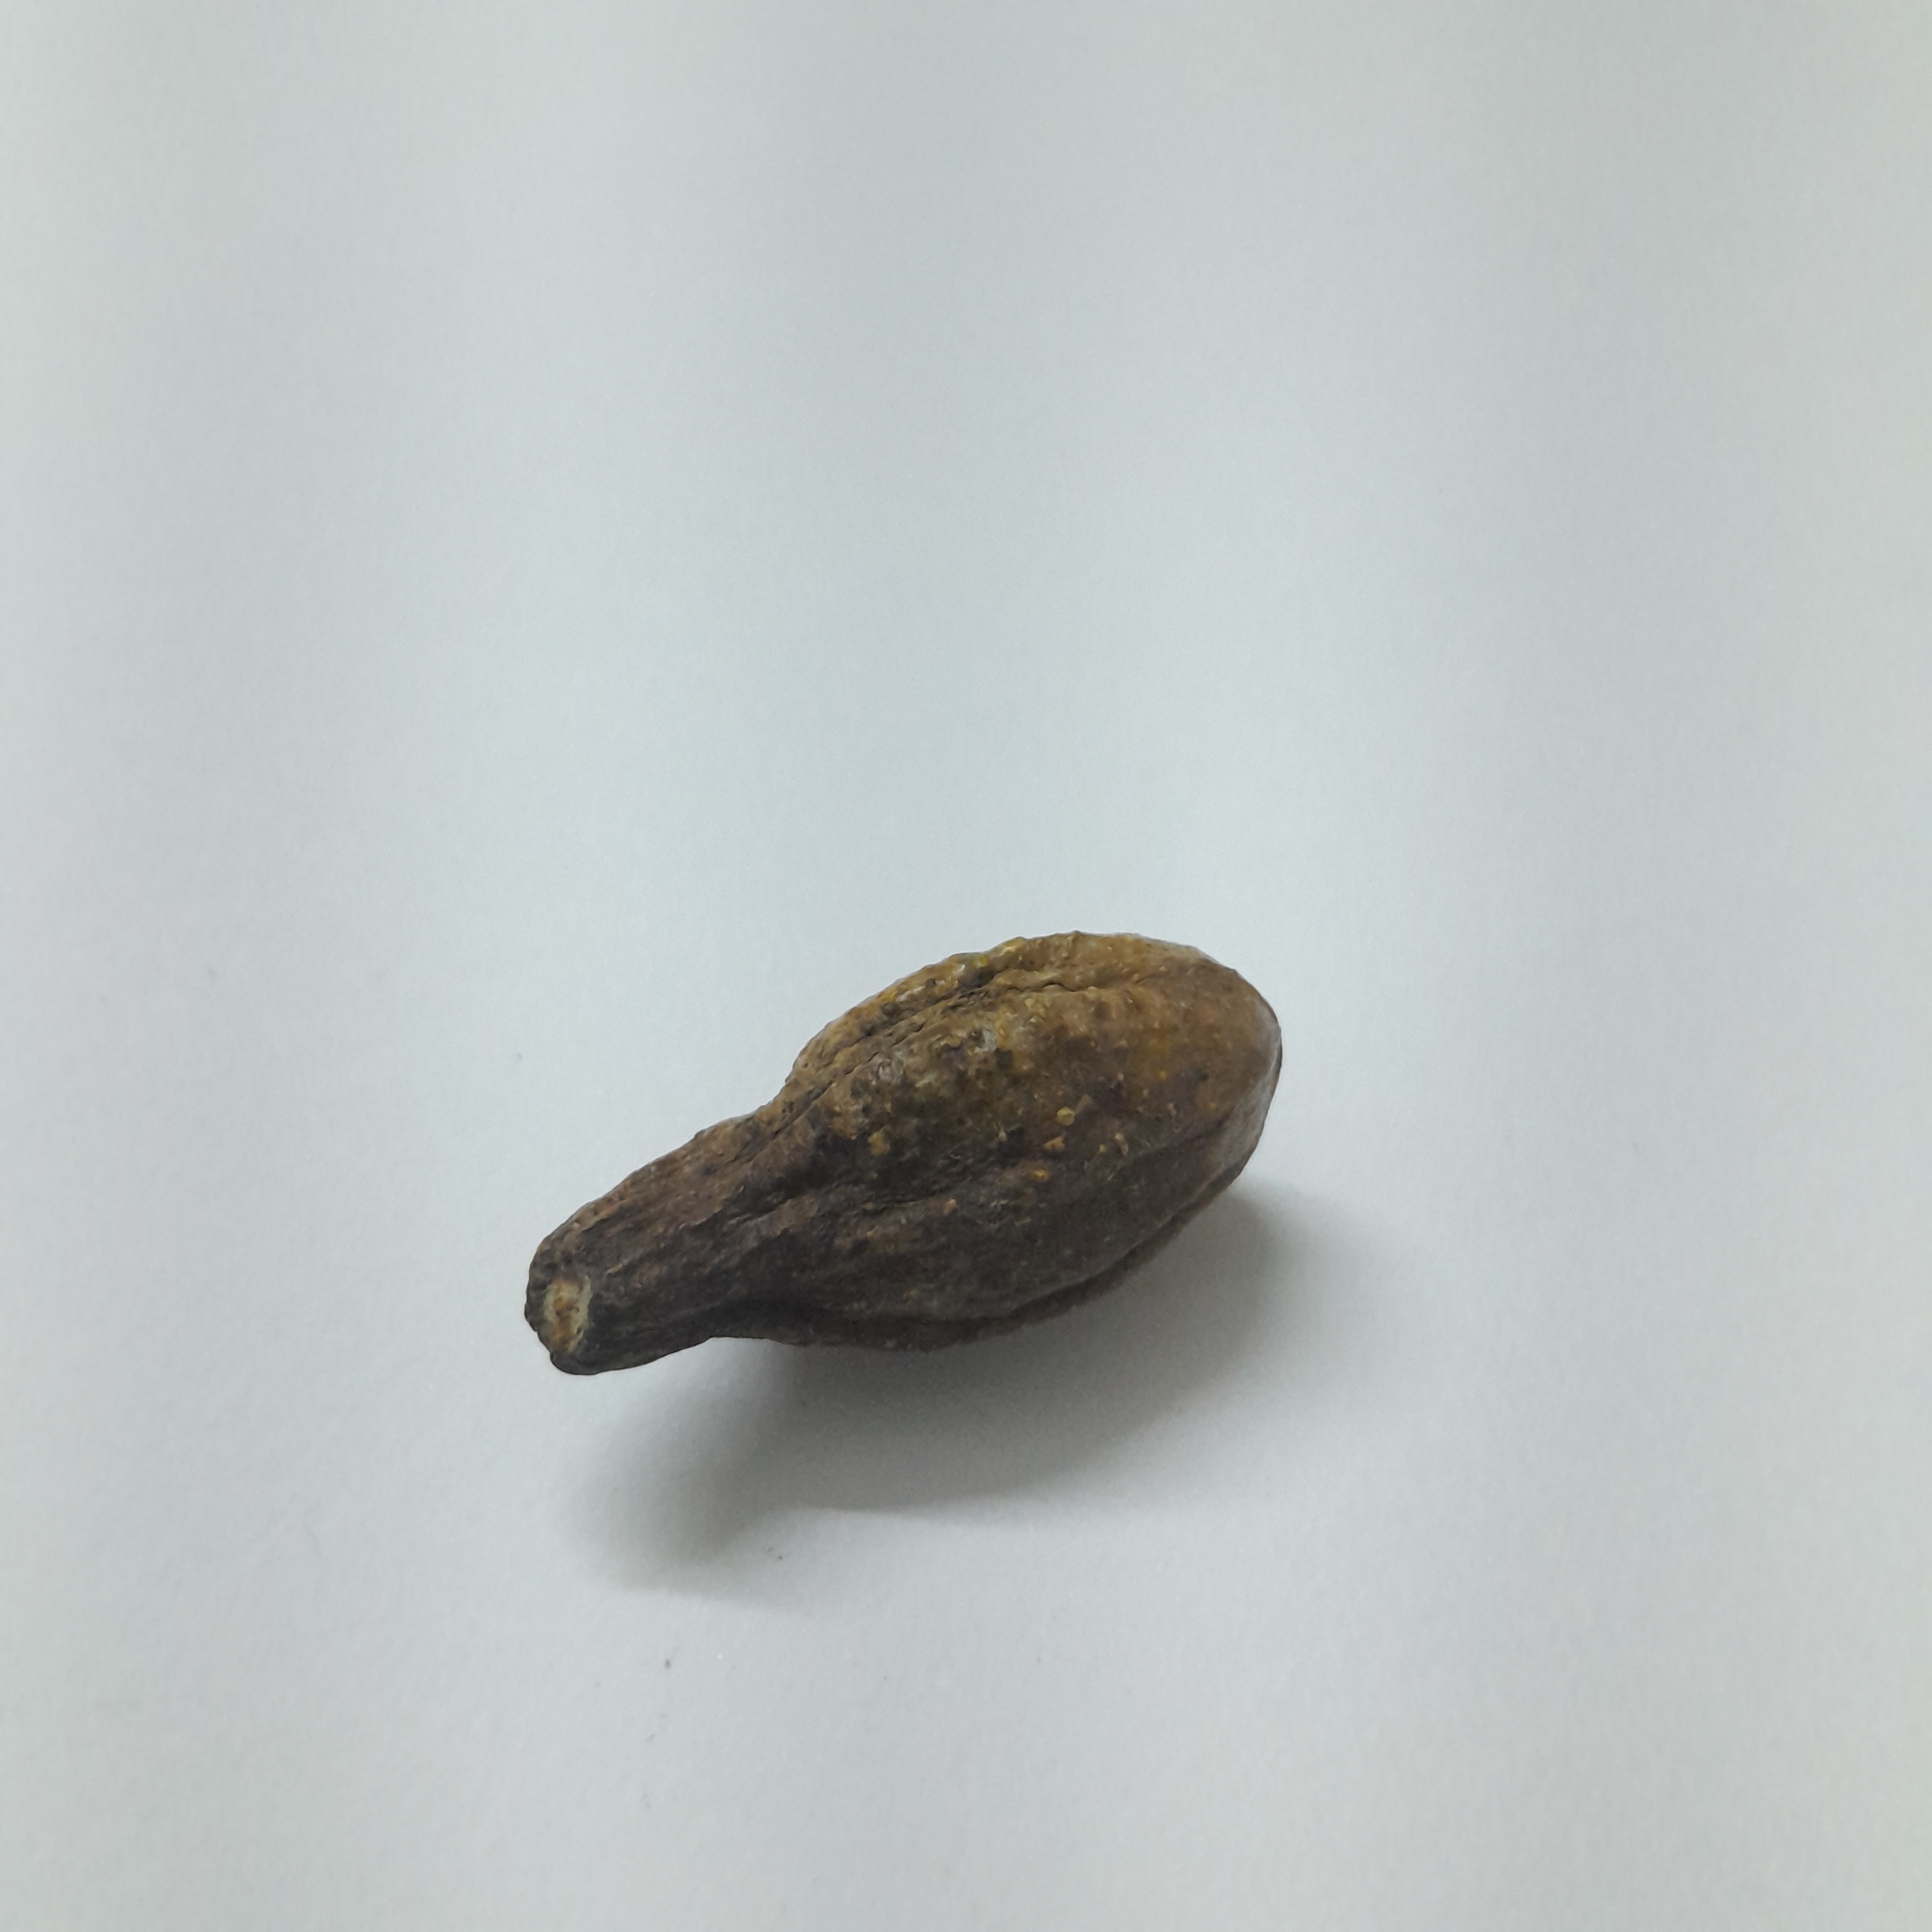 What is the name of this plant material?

hirdaa
